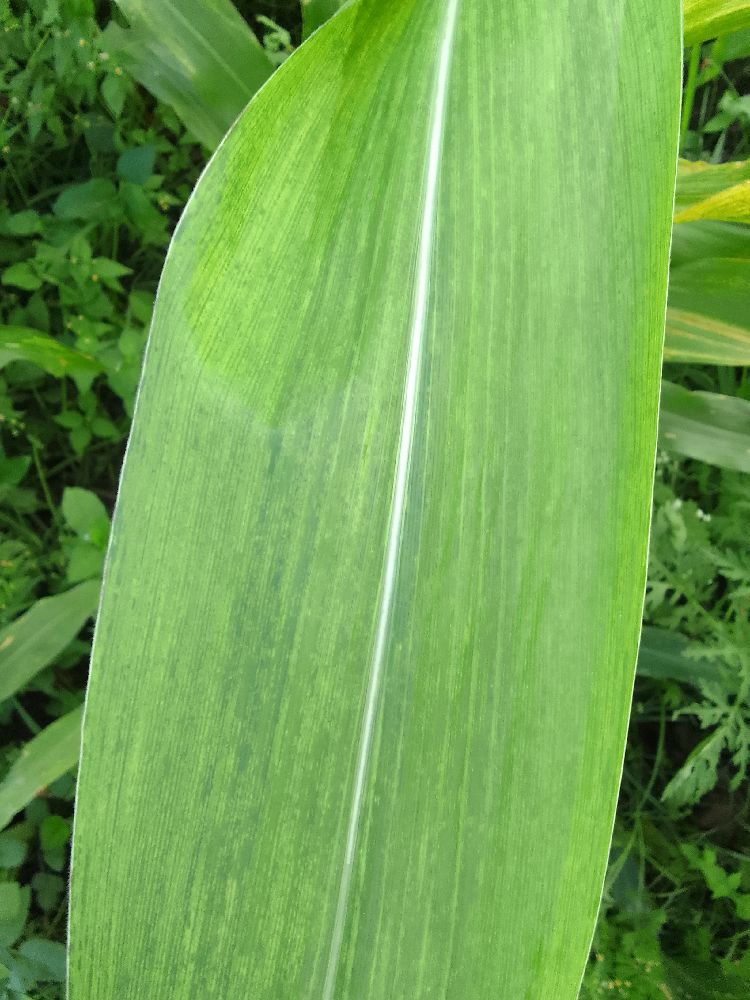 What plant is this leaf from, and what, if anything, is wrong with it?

maize, maize lethal necrosis
